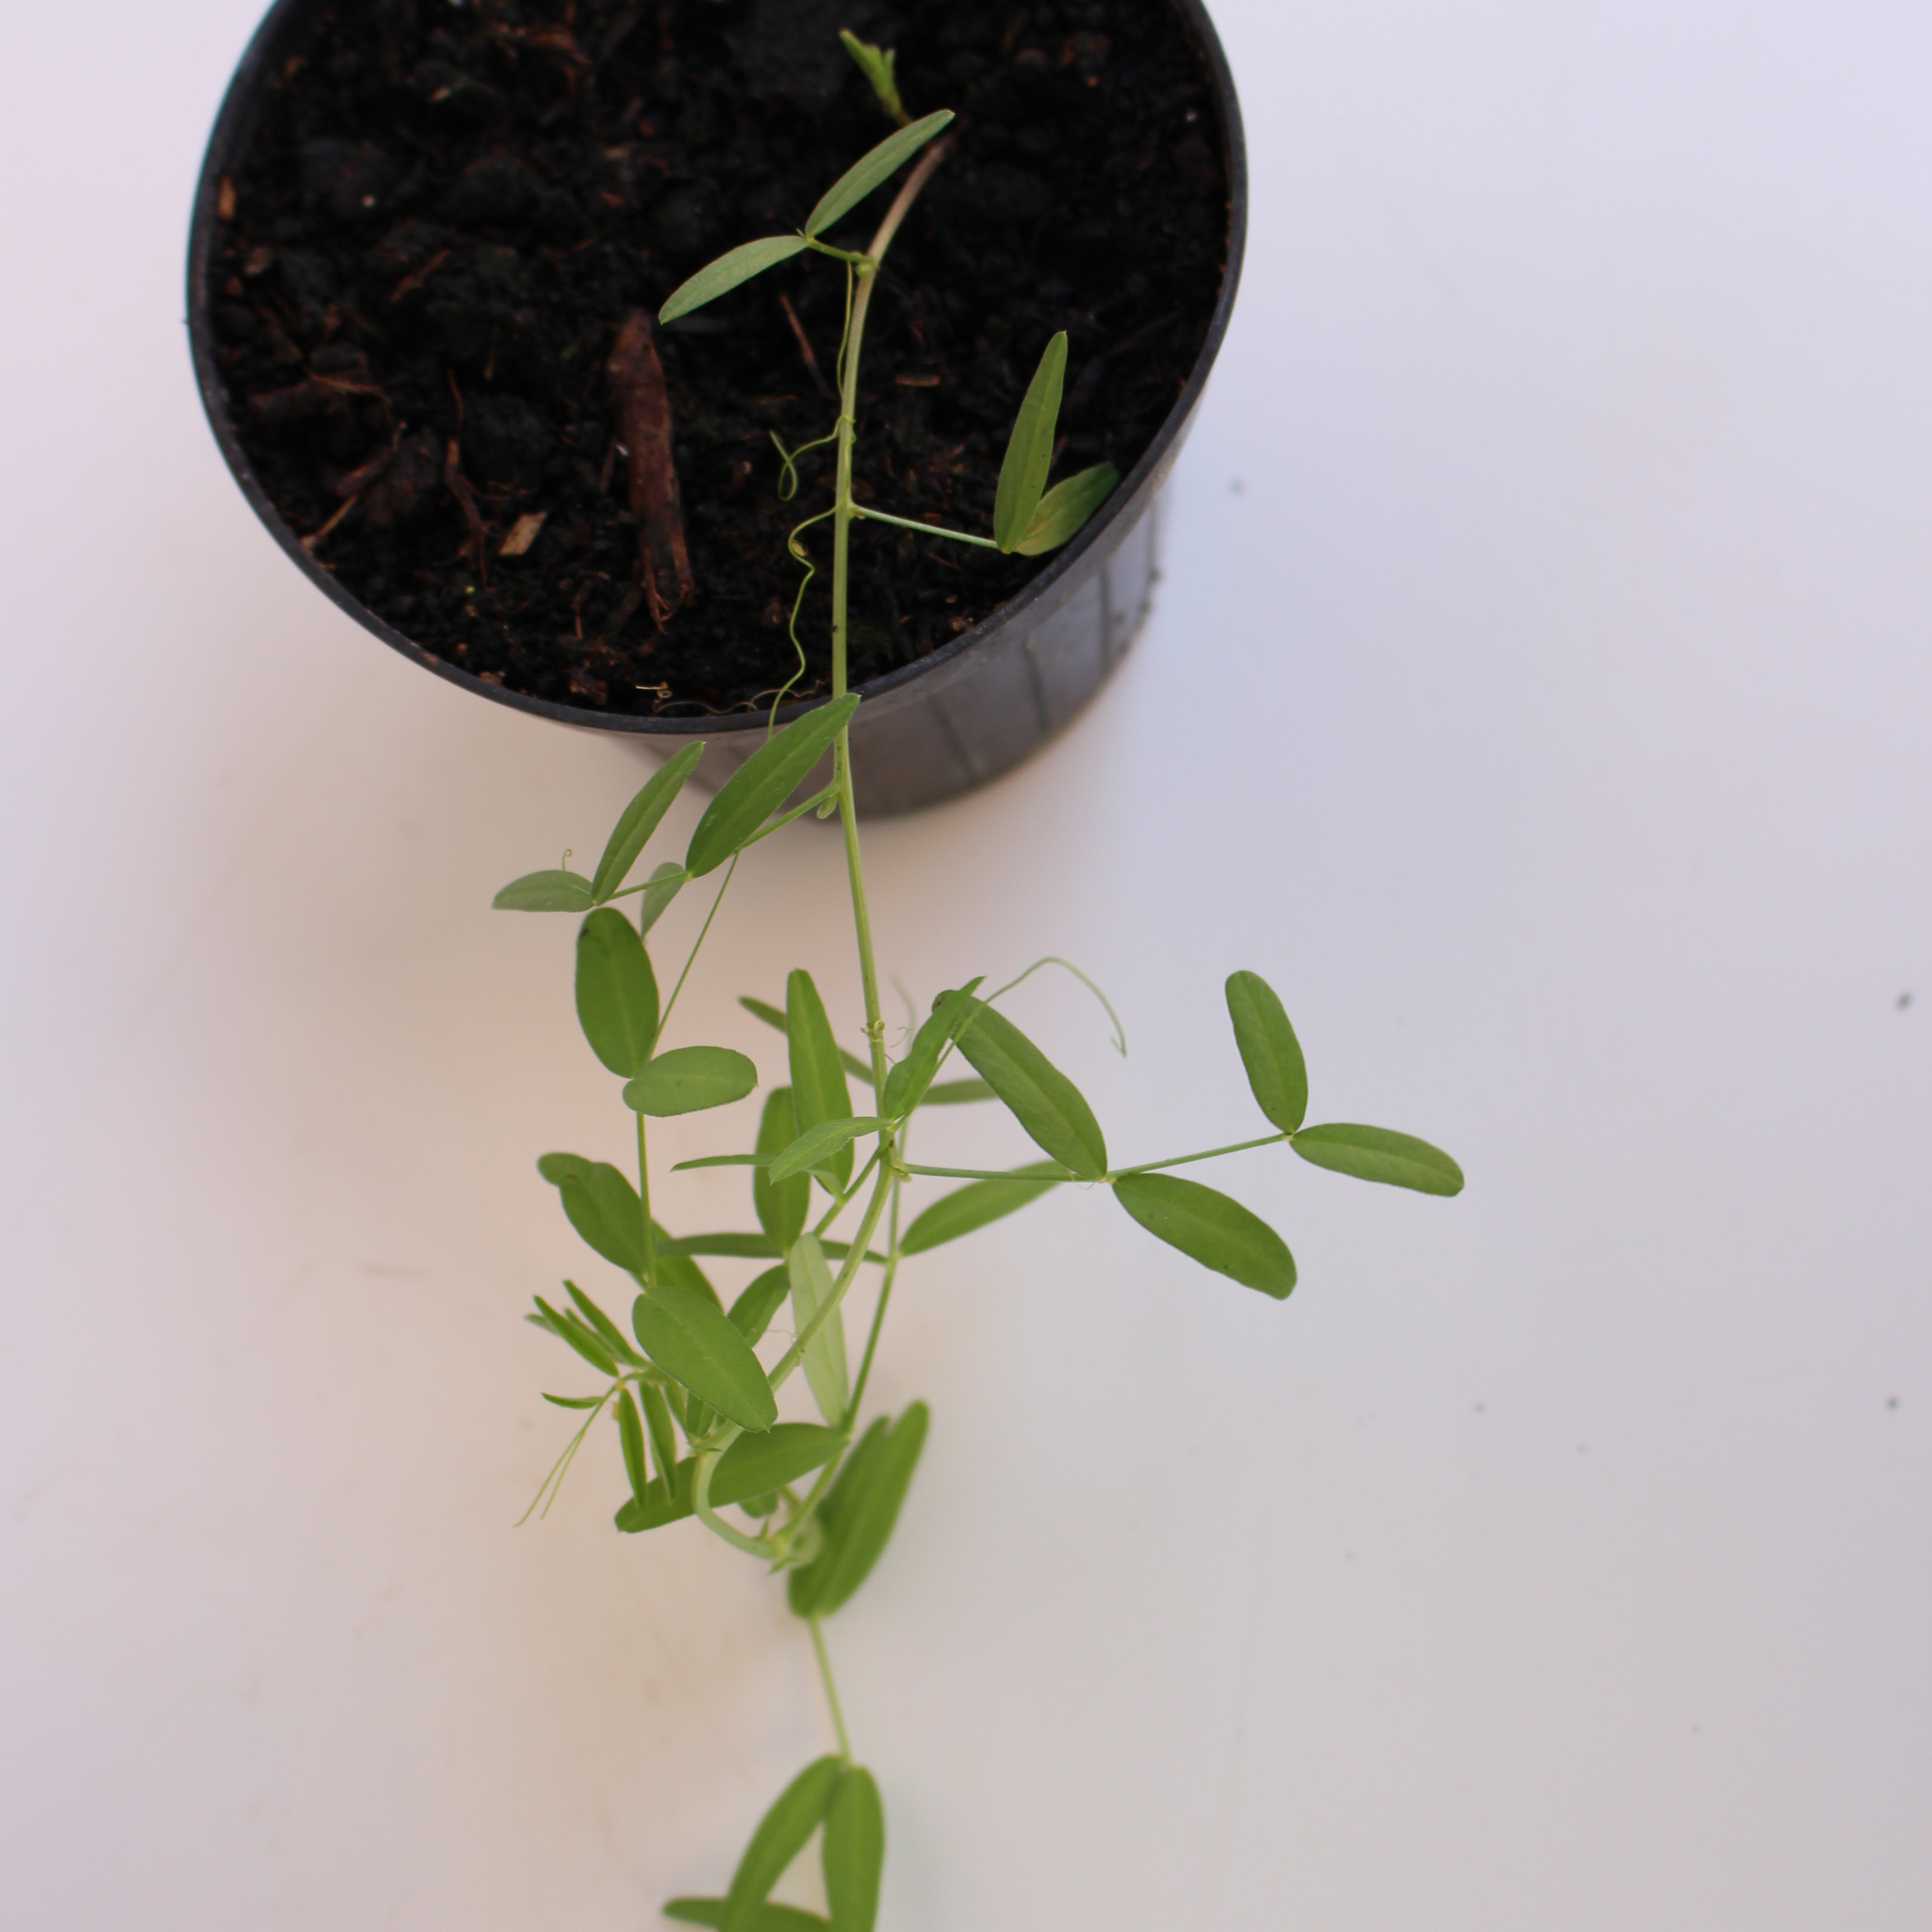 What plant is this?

Vicia sativa
